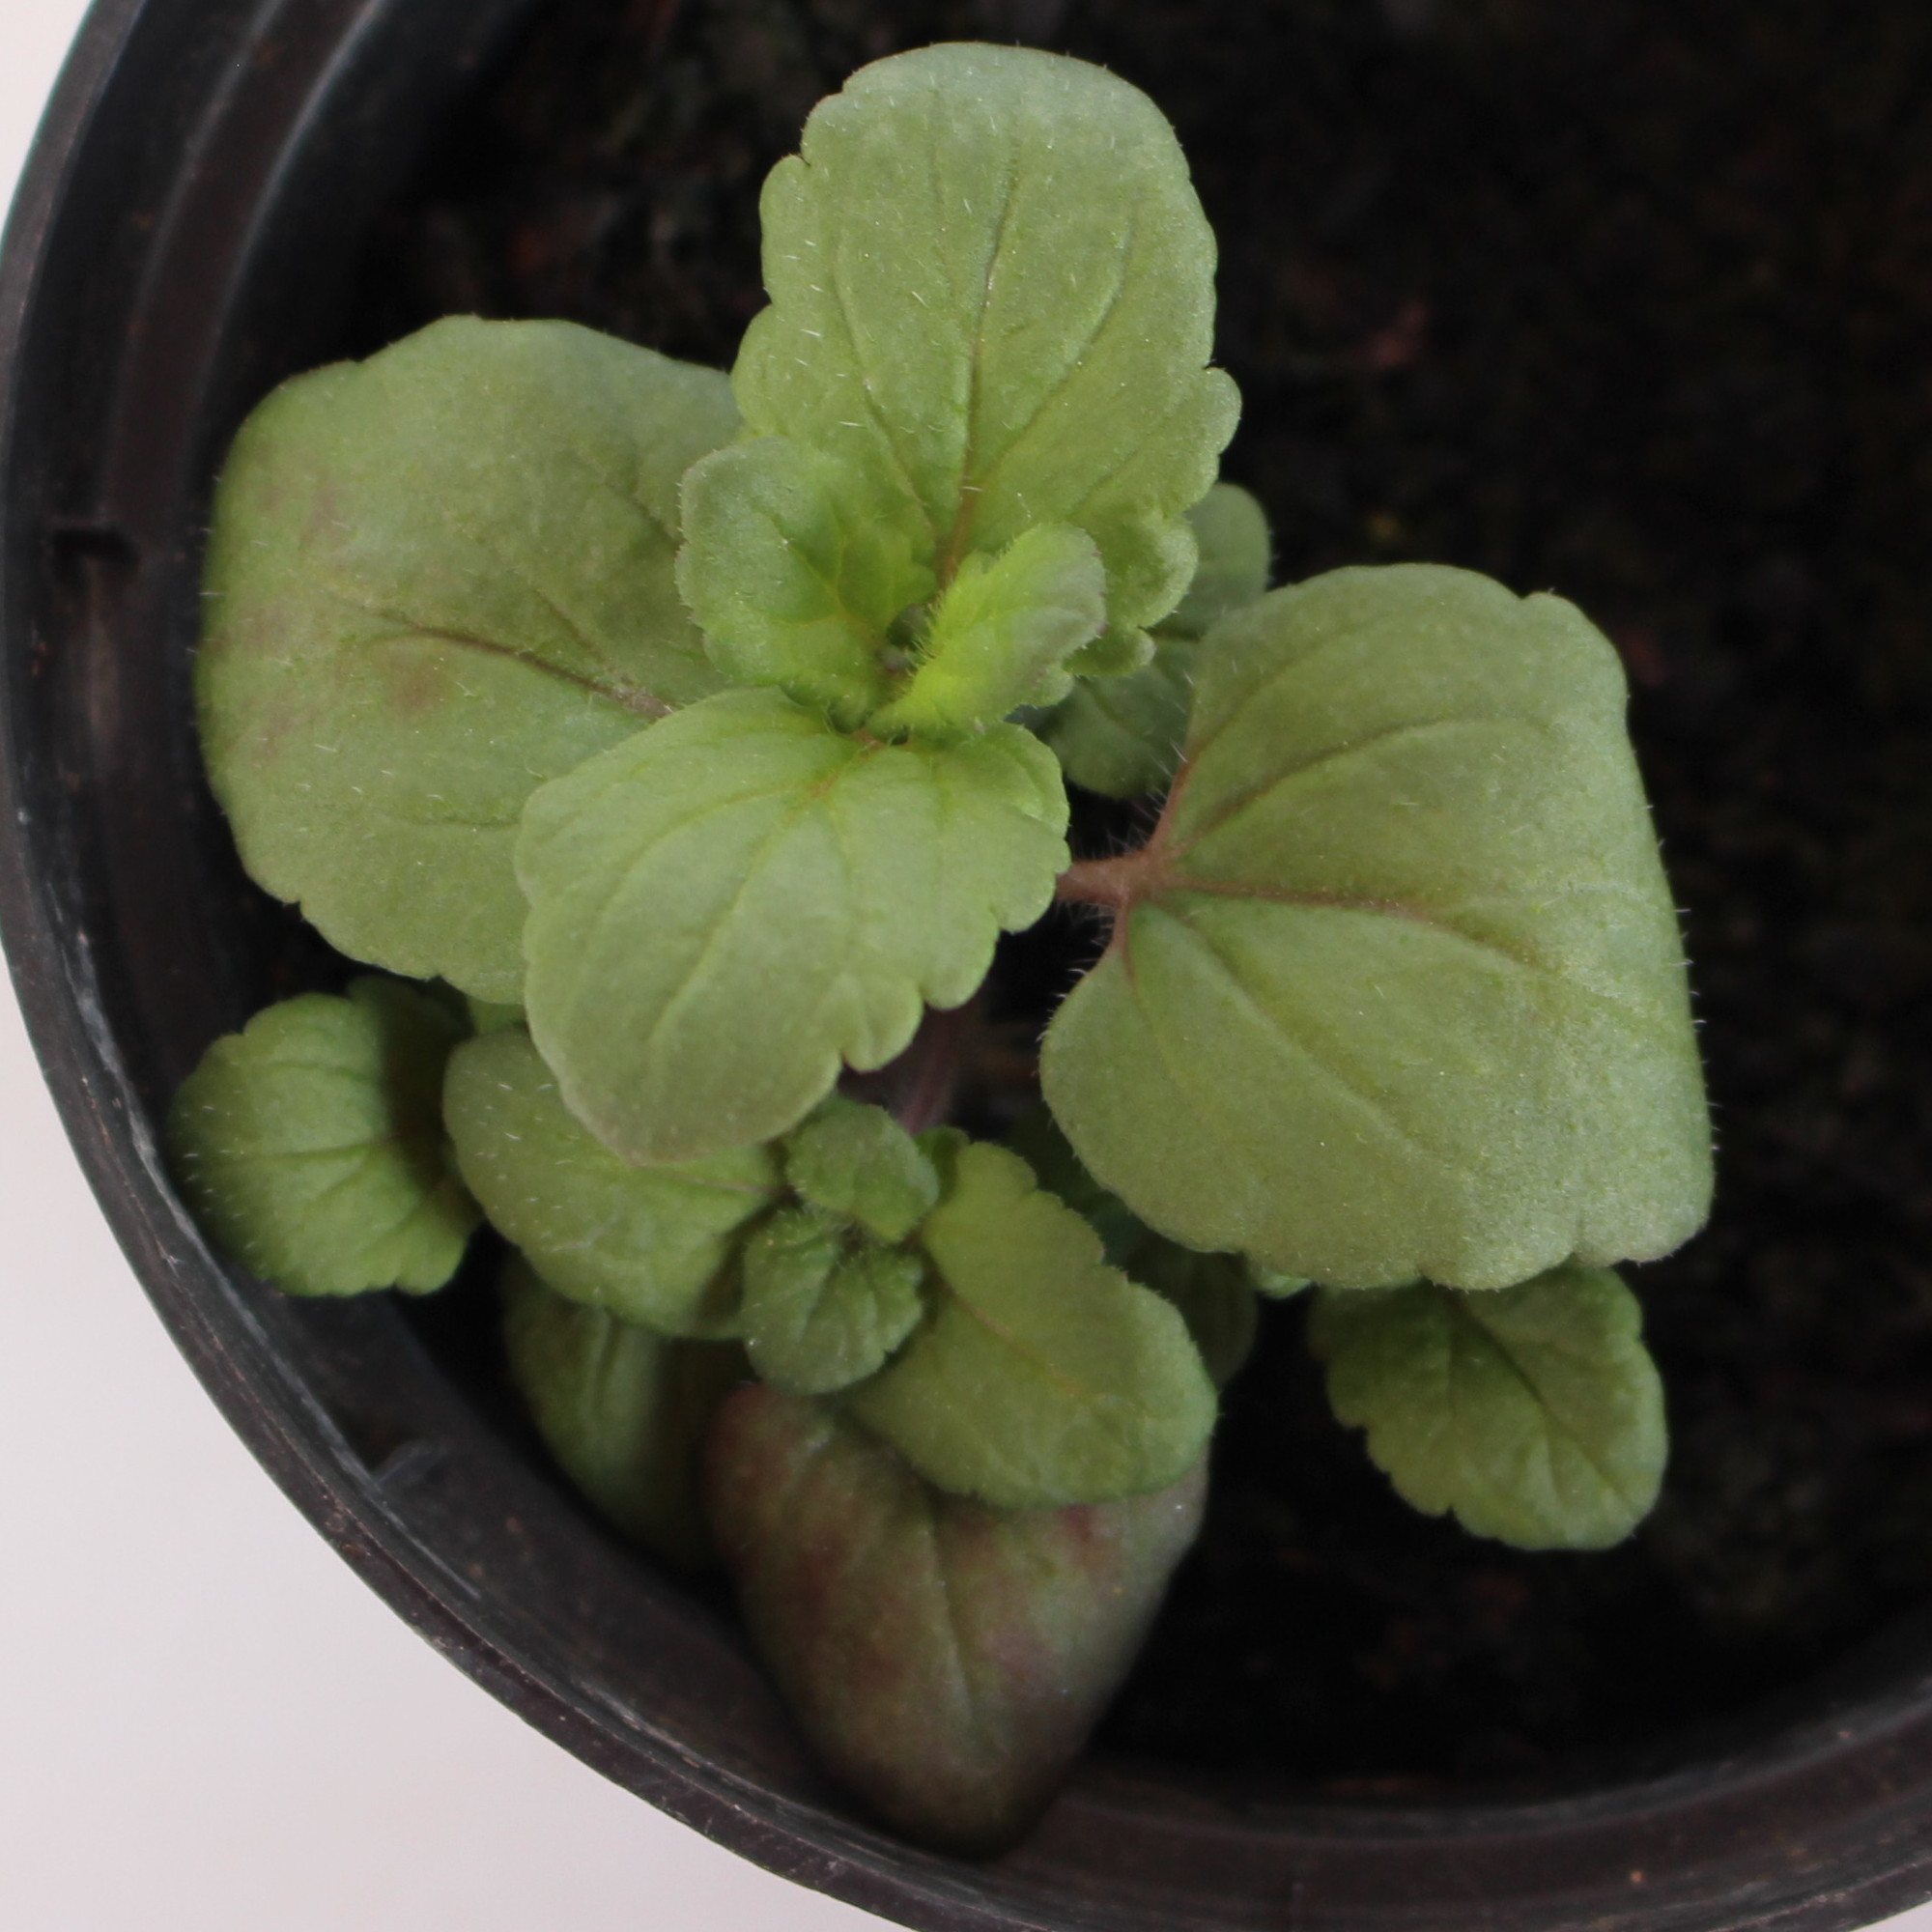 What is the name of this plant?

Veronica persica
